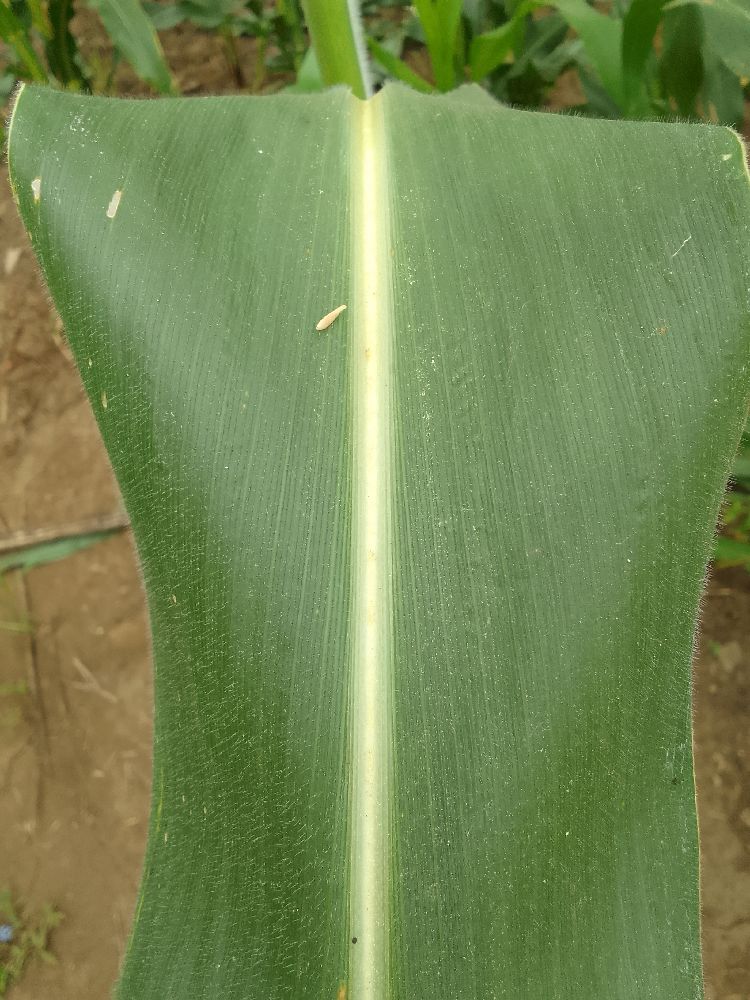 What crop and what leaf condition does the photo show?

maize, healthy
